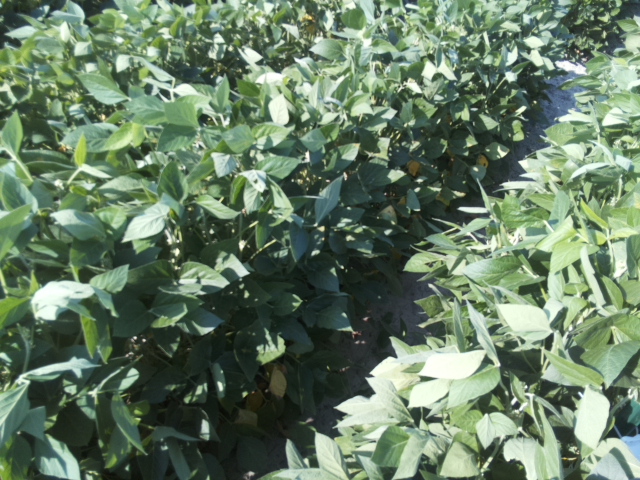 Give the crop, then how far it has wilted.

soybean, leaflets folding inward at secondary pulvinus with no turgor loss in leaflets or petioles
